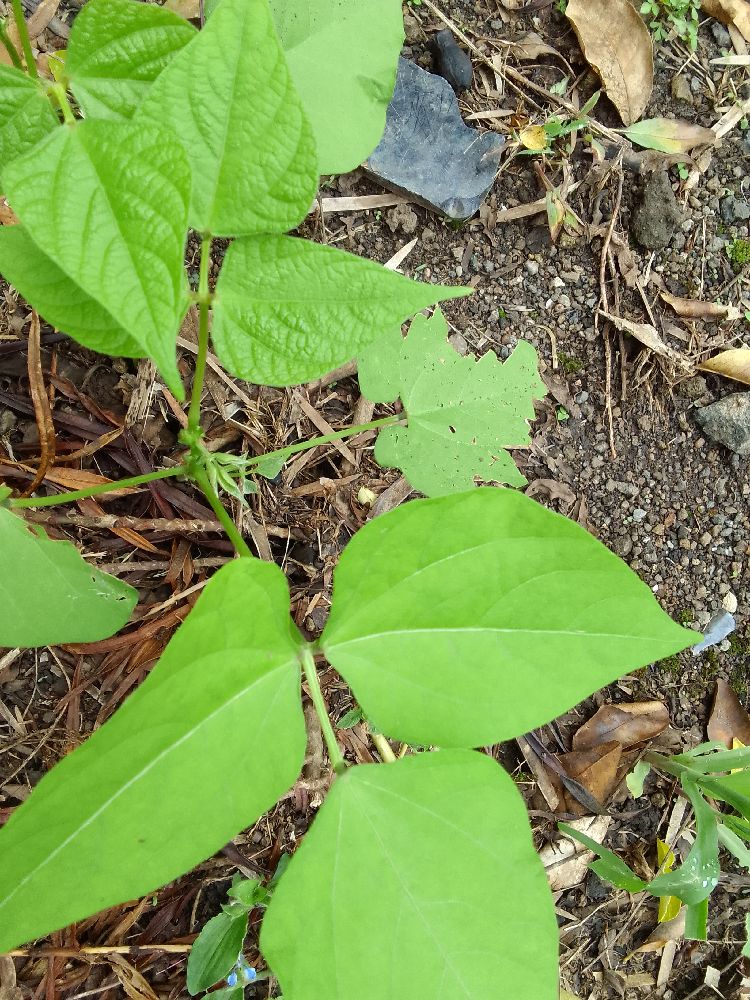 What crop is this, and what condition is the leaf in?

common bean, healthy
